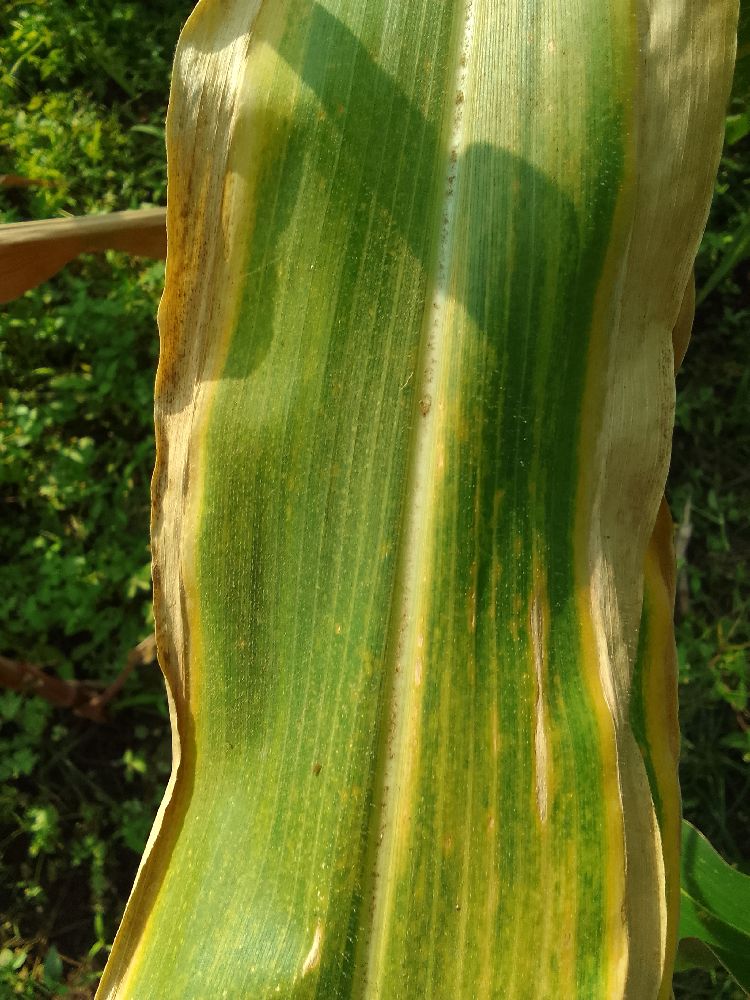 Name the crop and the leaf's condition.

maize, maize lethal necrosis
